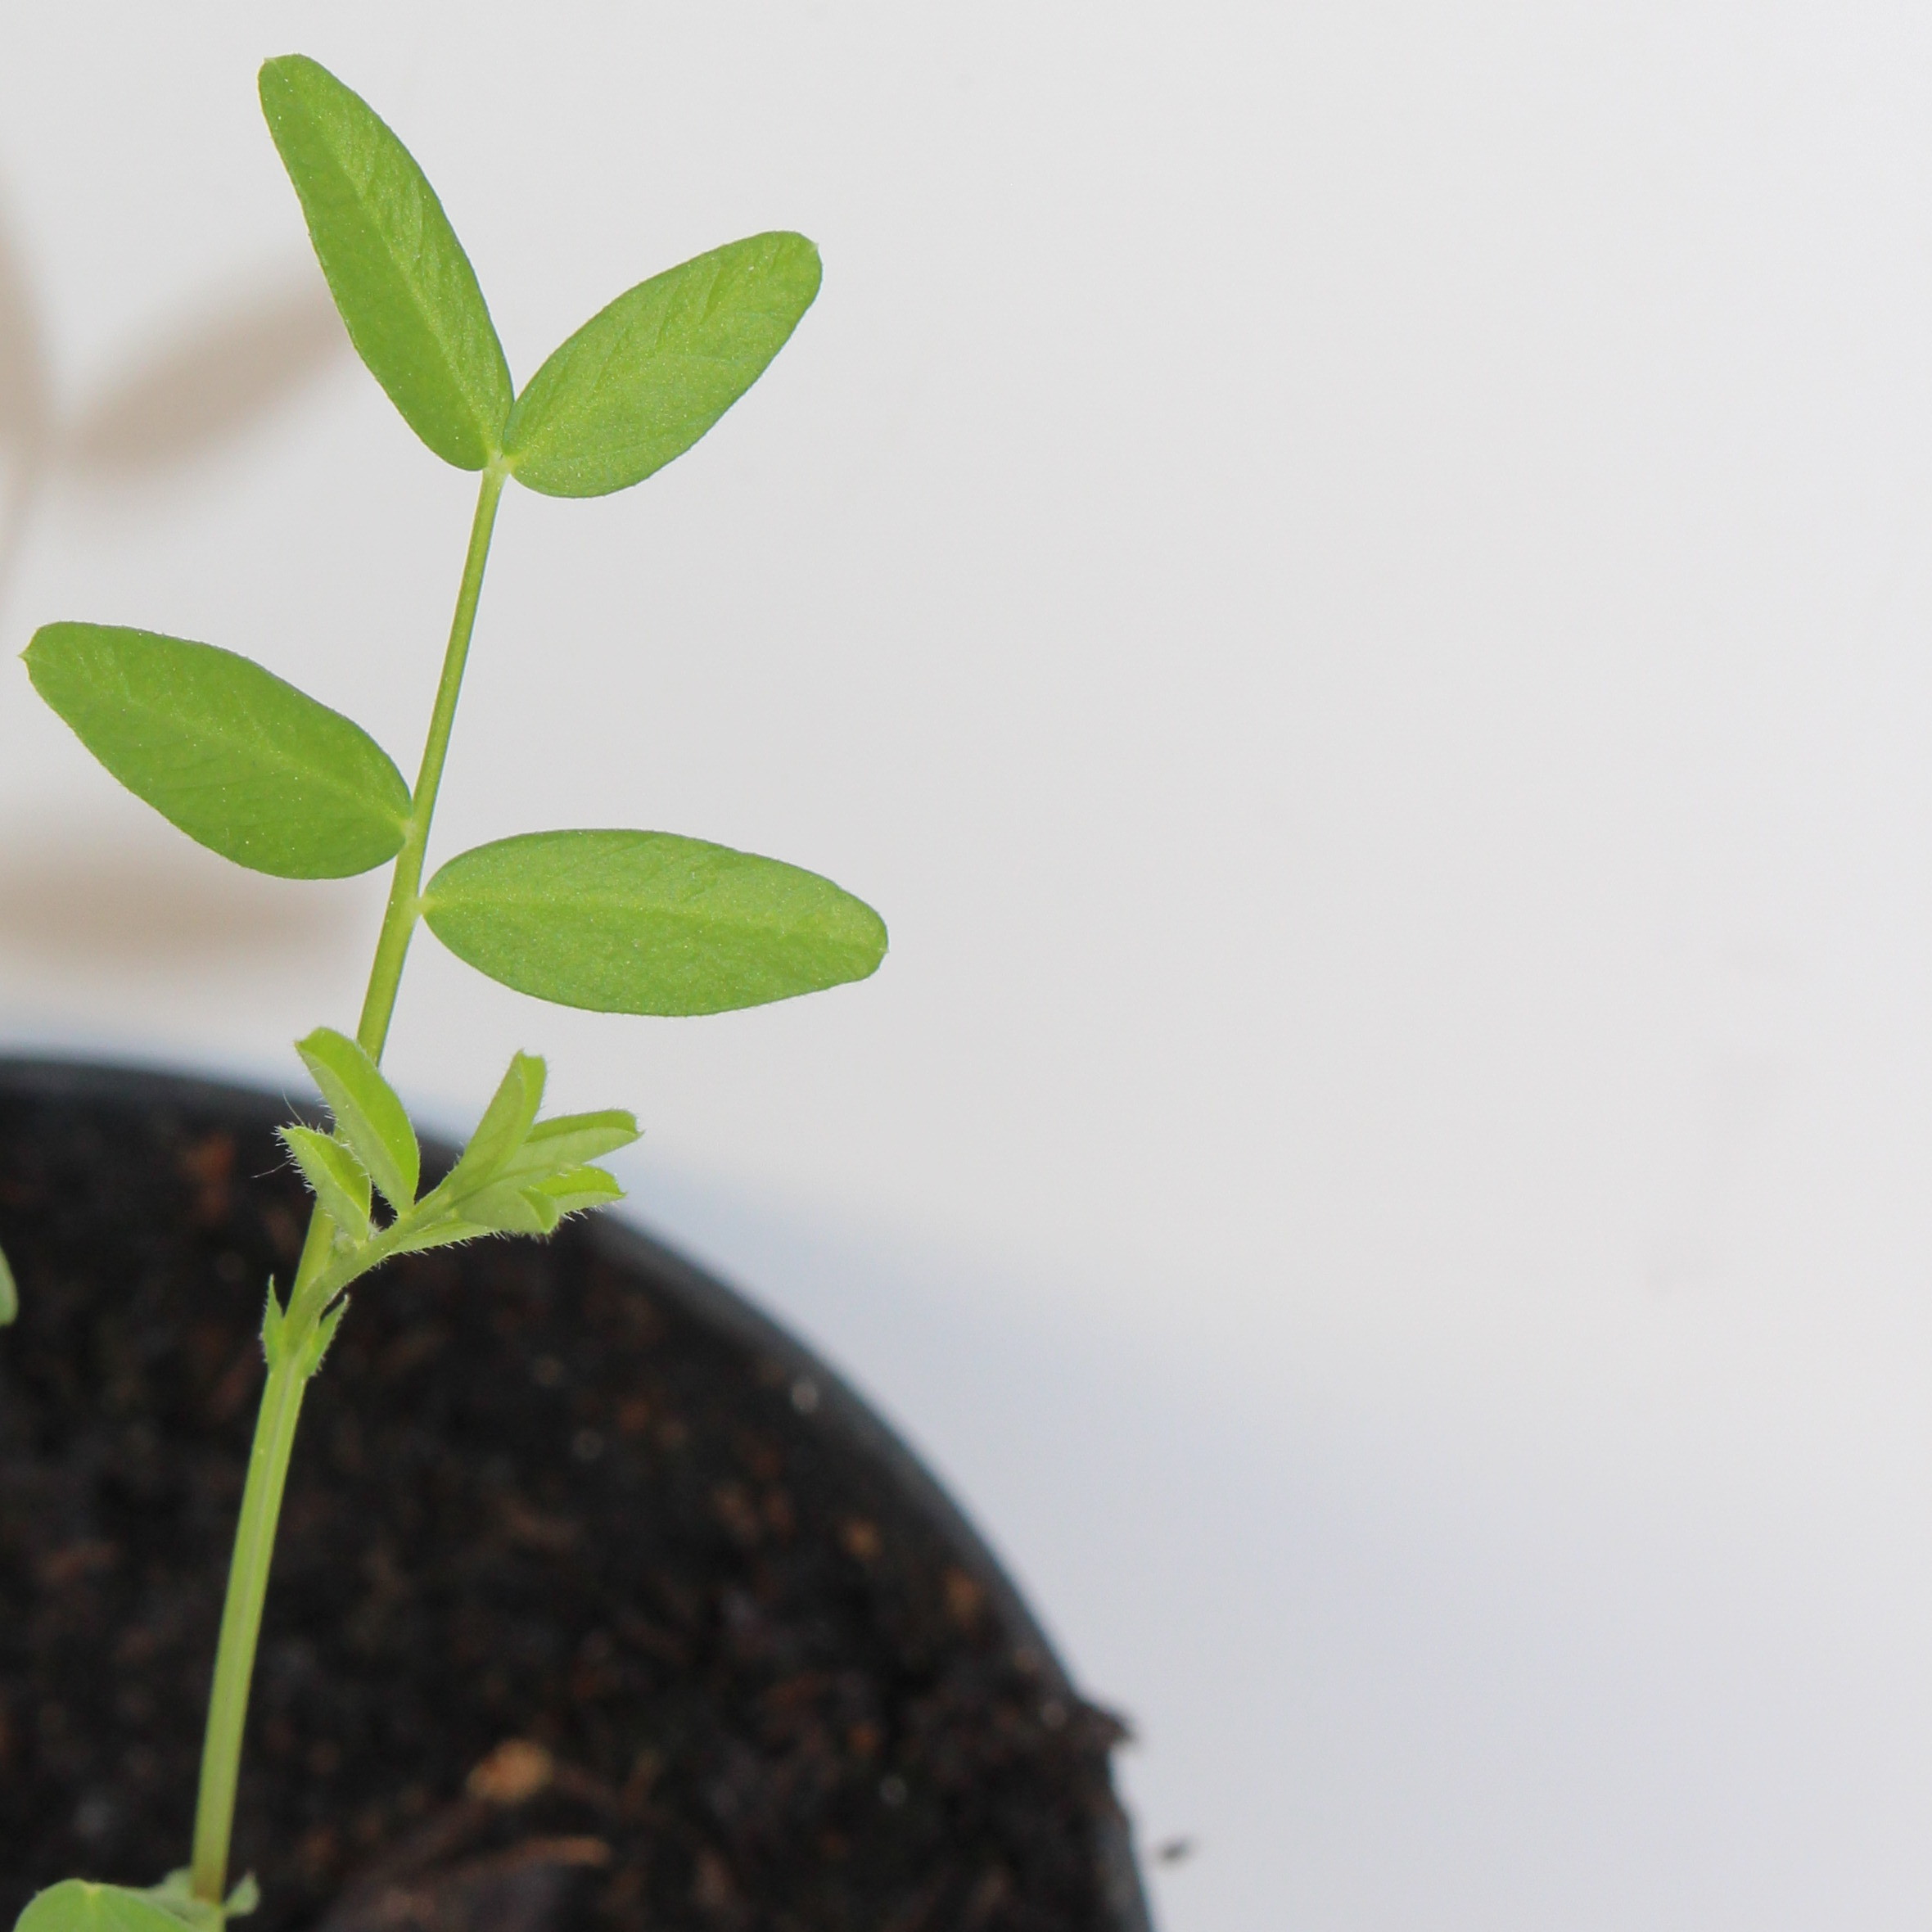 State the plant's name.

Vicia sativa
